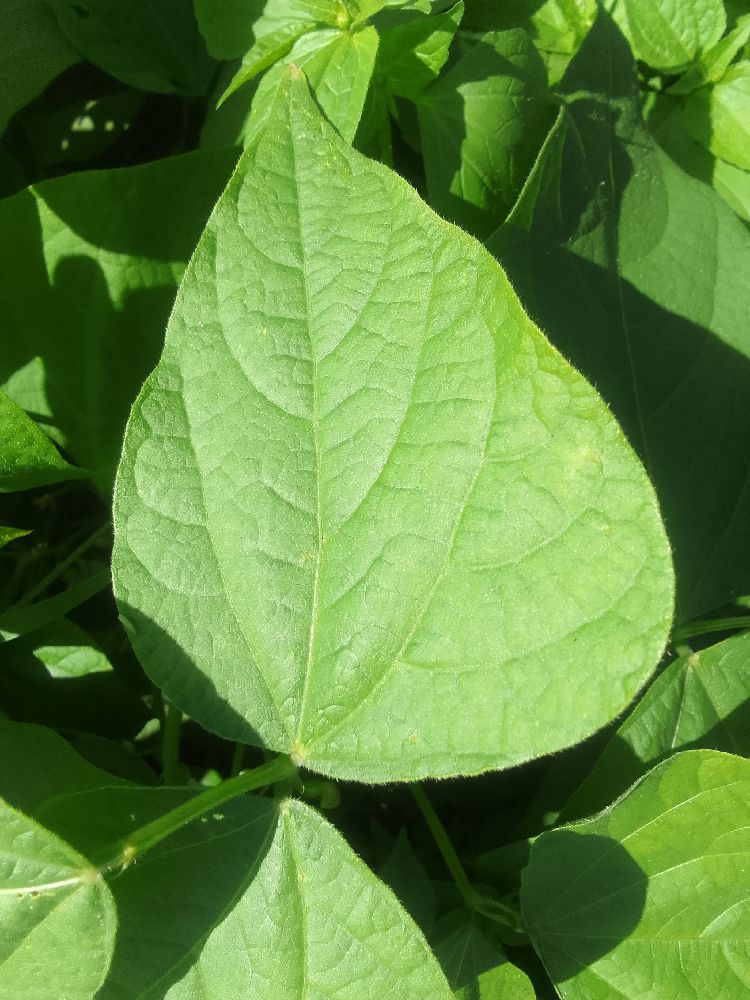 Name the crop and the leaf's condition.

common bean, healthy
